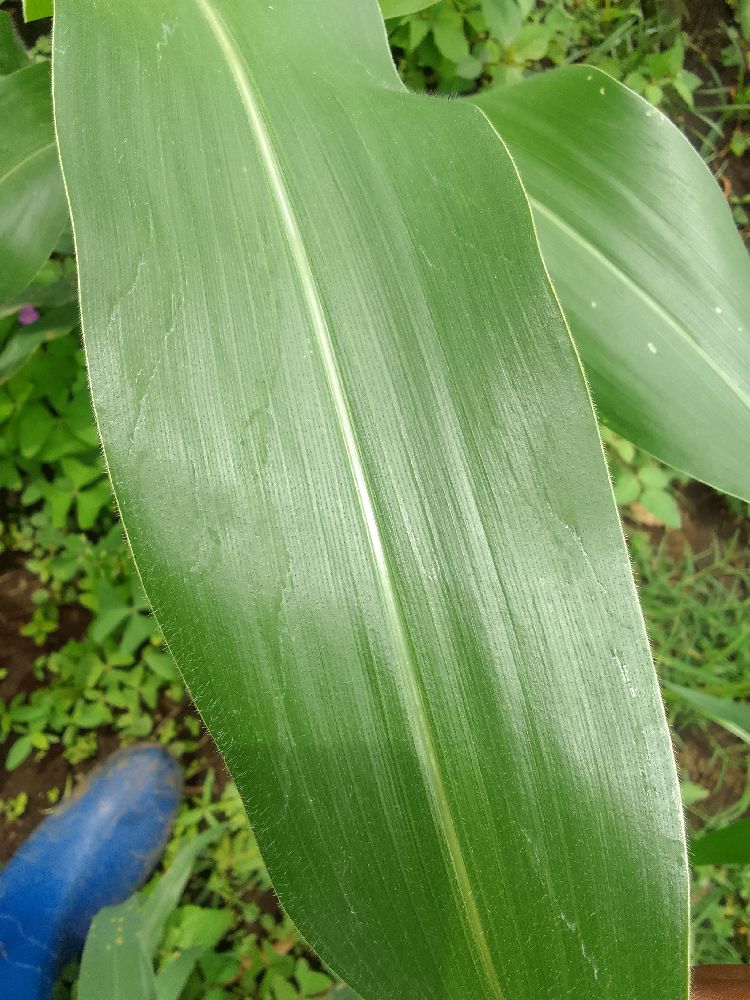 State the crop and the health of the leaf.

maize, healthy
